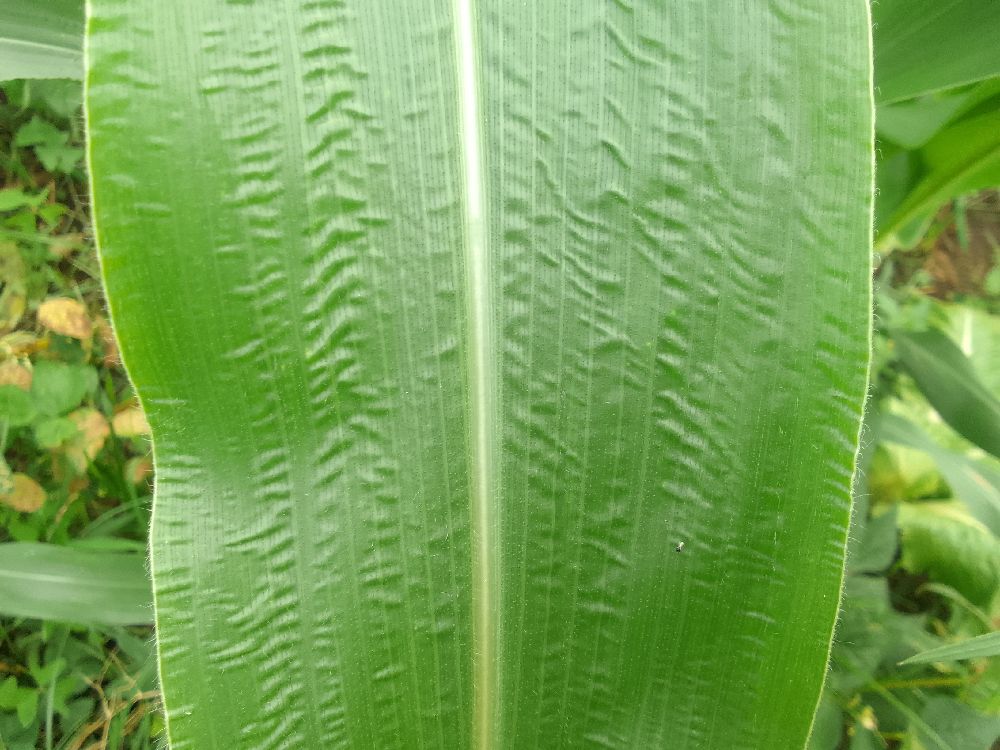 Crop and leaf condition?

maize, healthy
